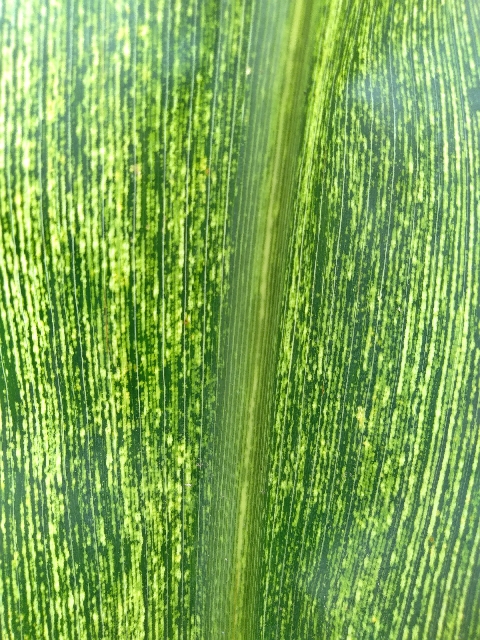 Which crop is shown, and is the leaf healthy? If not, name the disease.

maize, maize streak virus
